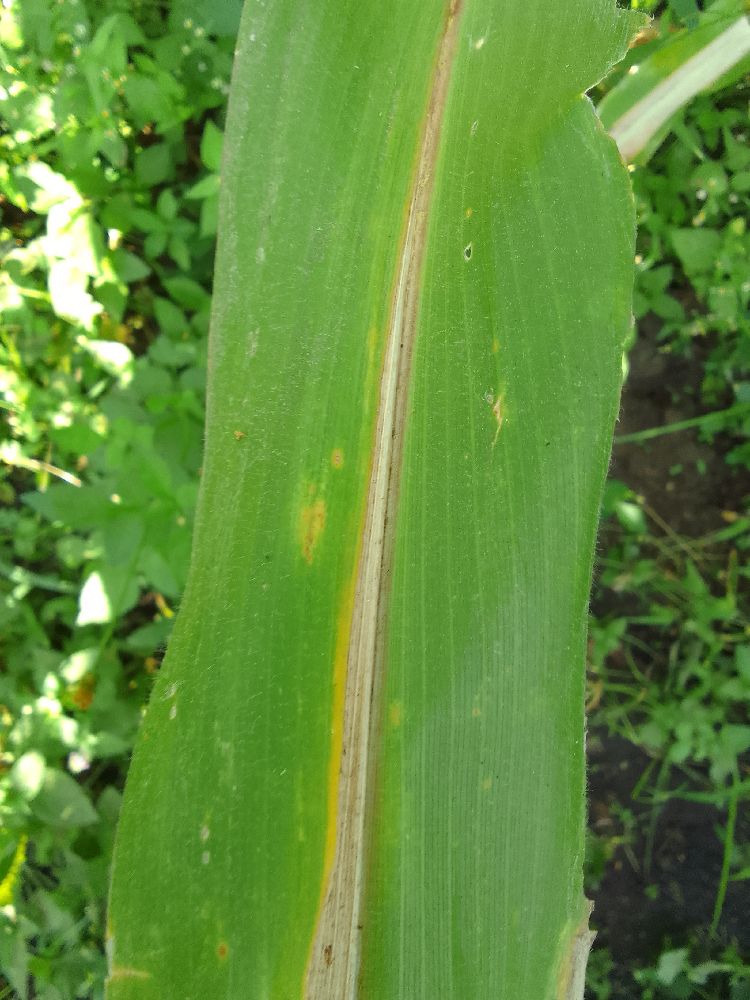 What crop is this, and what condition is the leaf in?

maize, maize lethal necrosis
